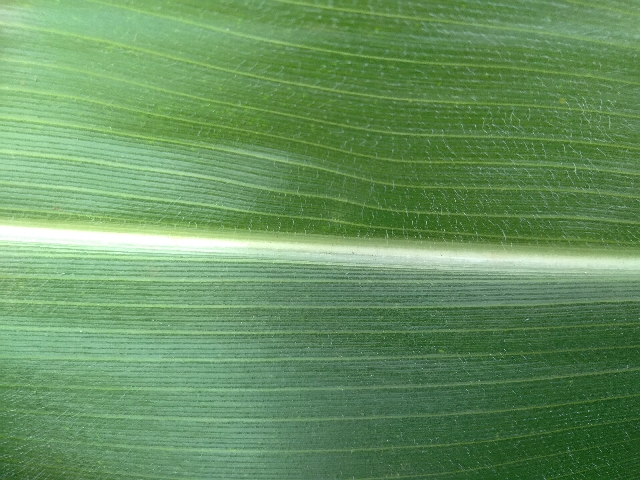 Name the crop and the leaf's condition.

maize, healthy
